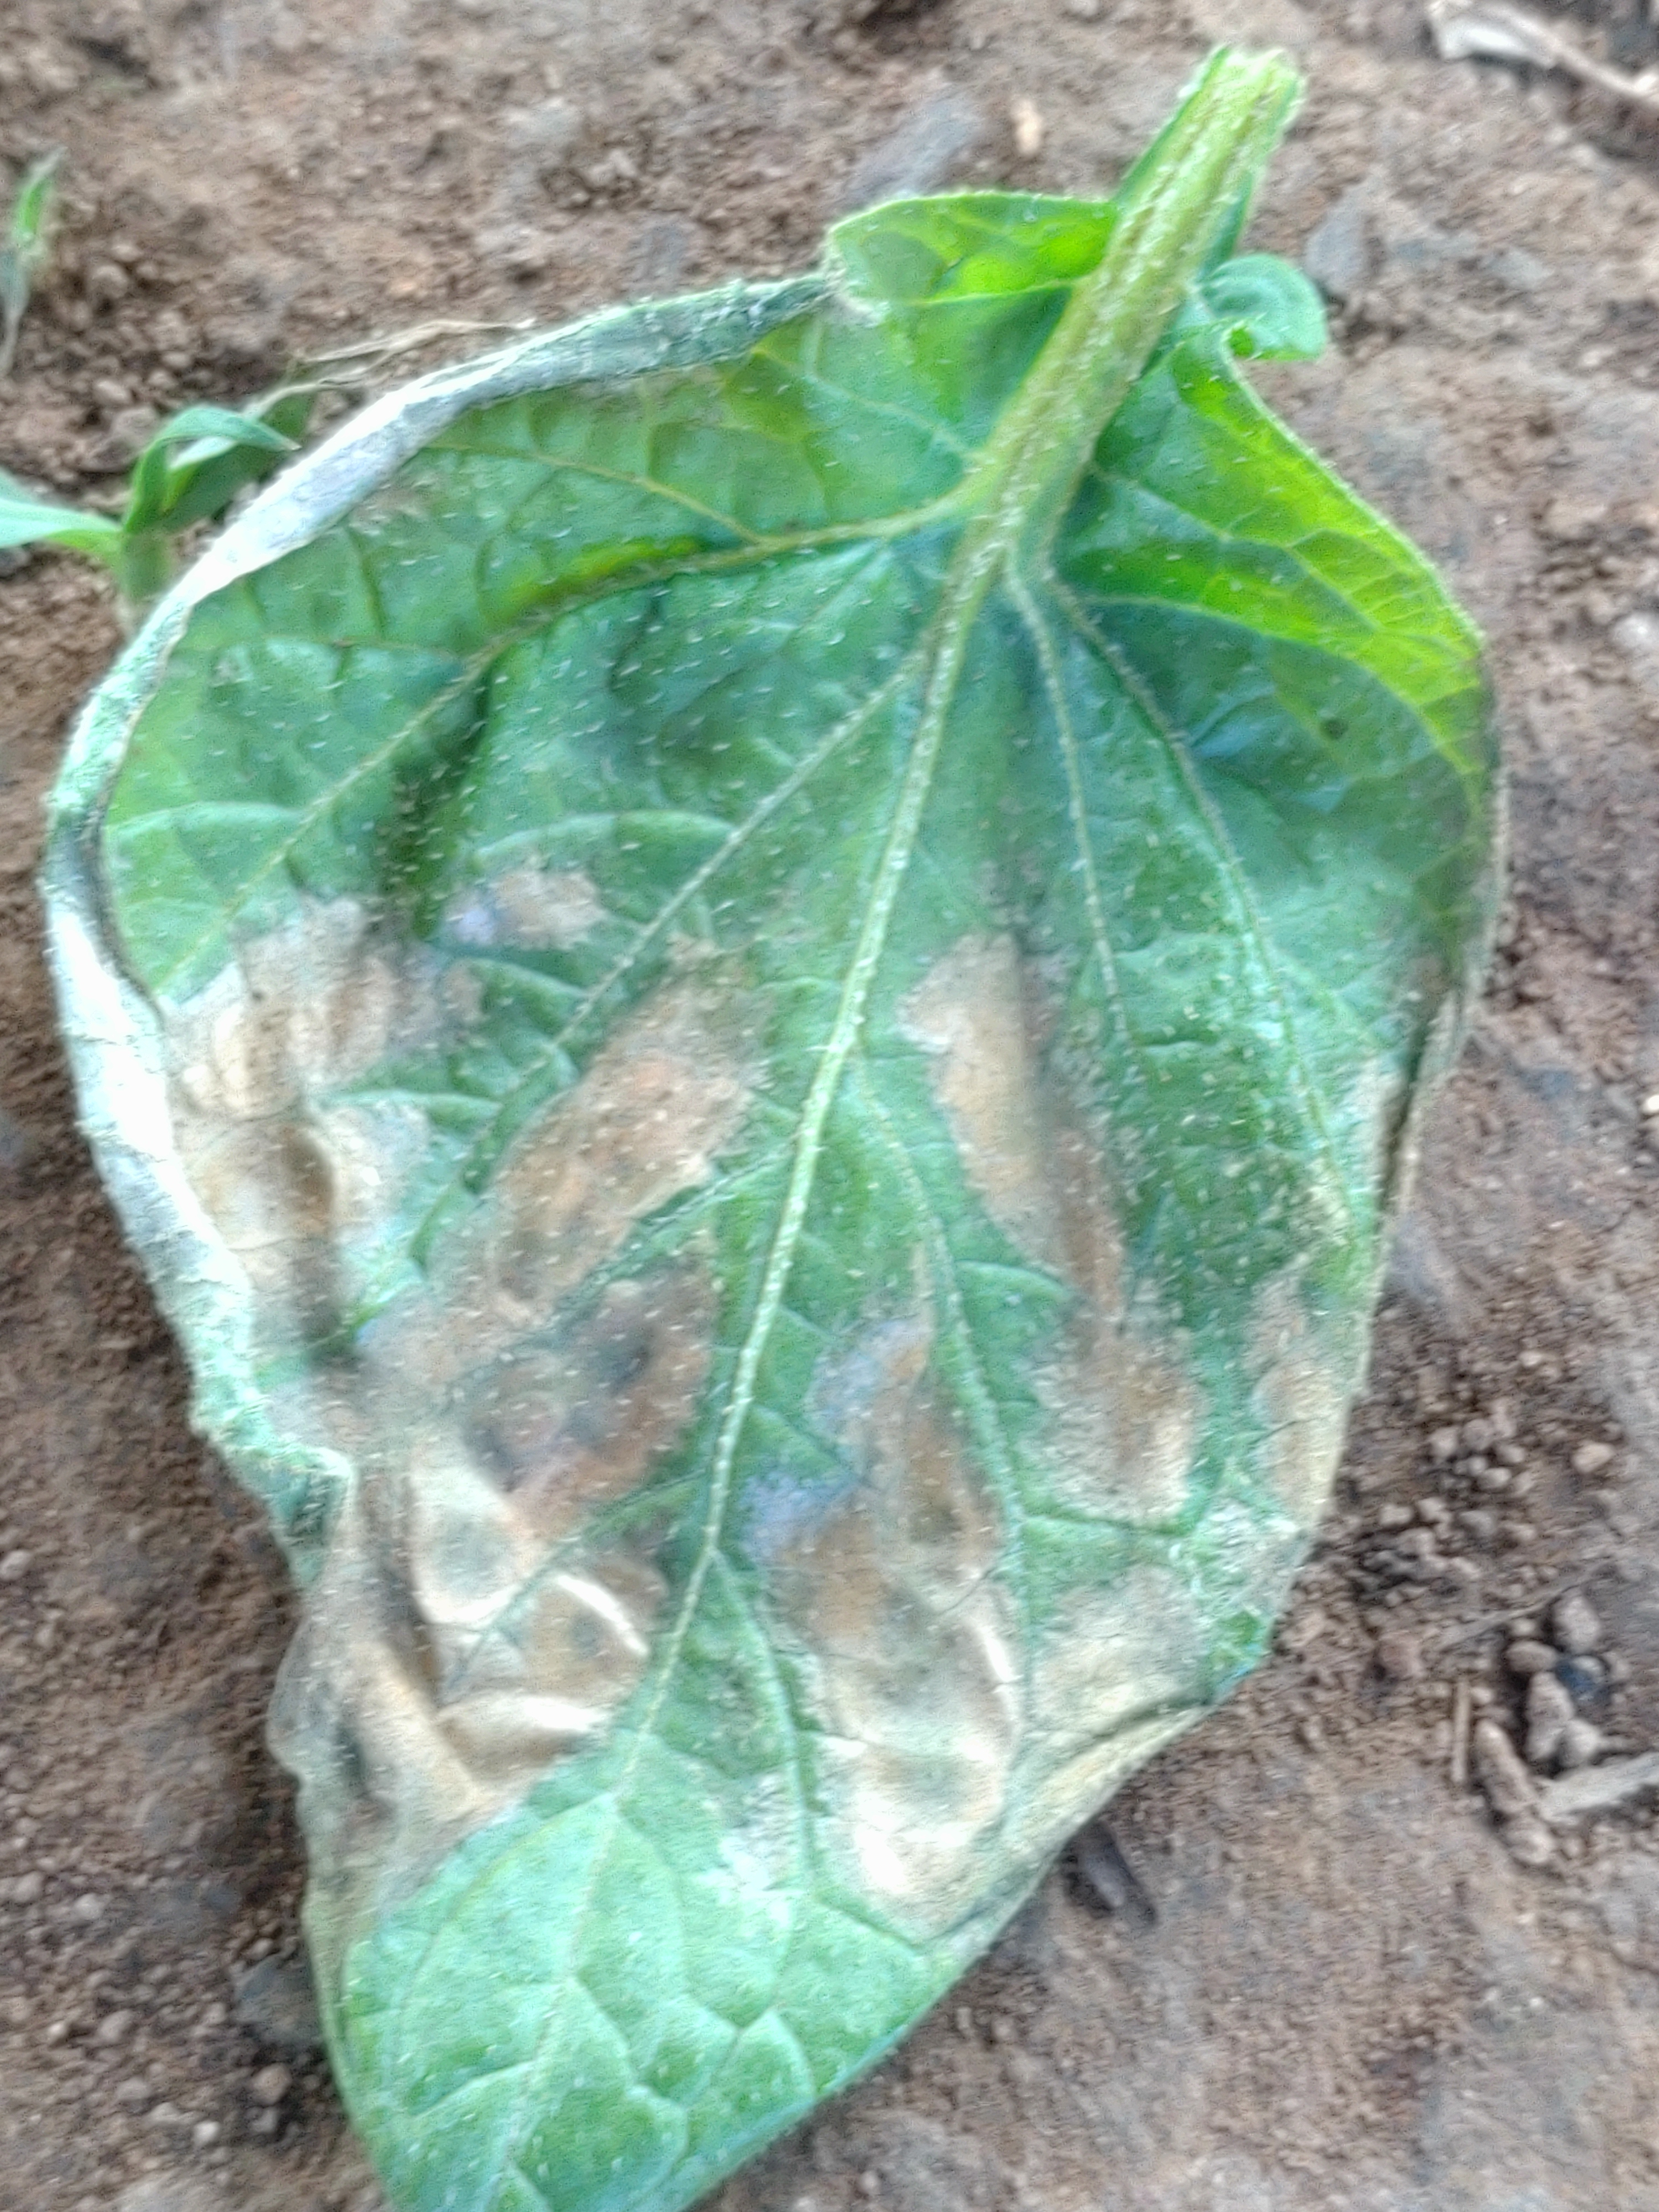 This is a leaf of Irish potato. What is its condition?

early blight
